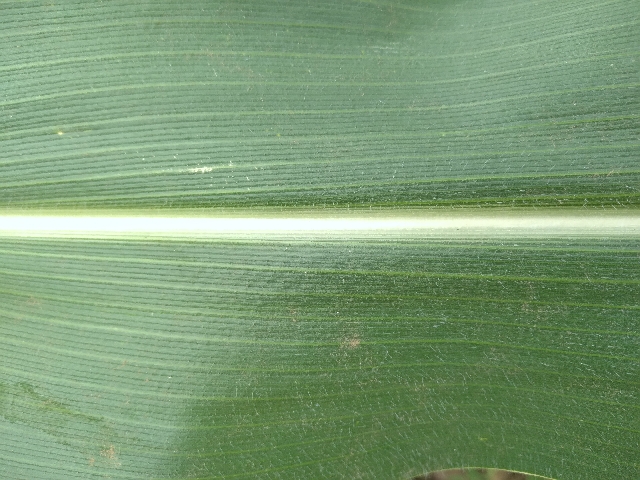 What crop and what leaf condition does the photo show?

maize, healthy
